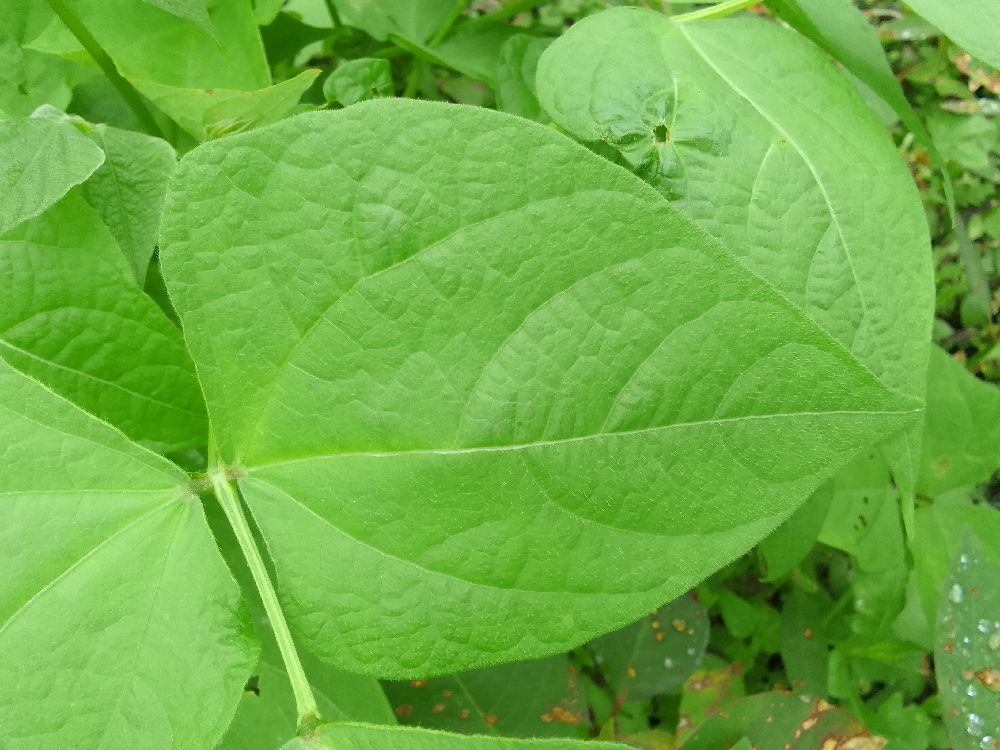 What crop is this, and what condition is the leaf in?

common bean, healthy
